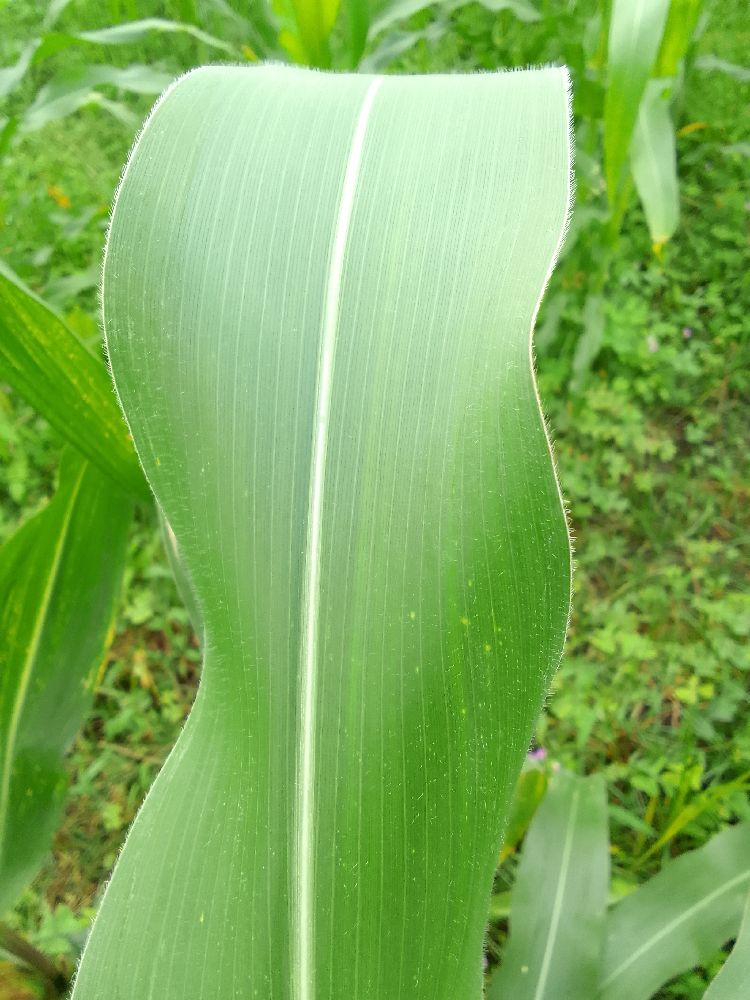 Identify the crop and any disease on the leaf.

maize, healthy
